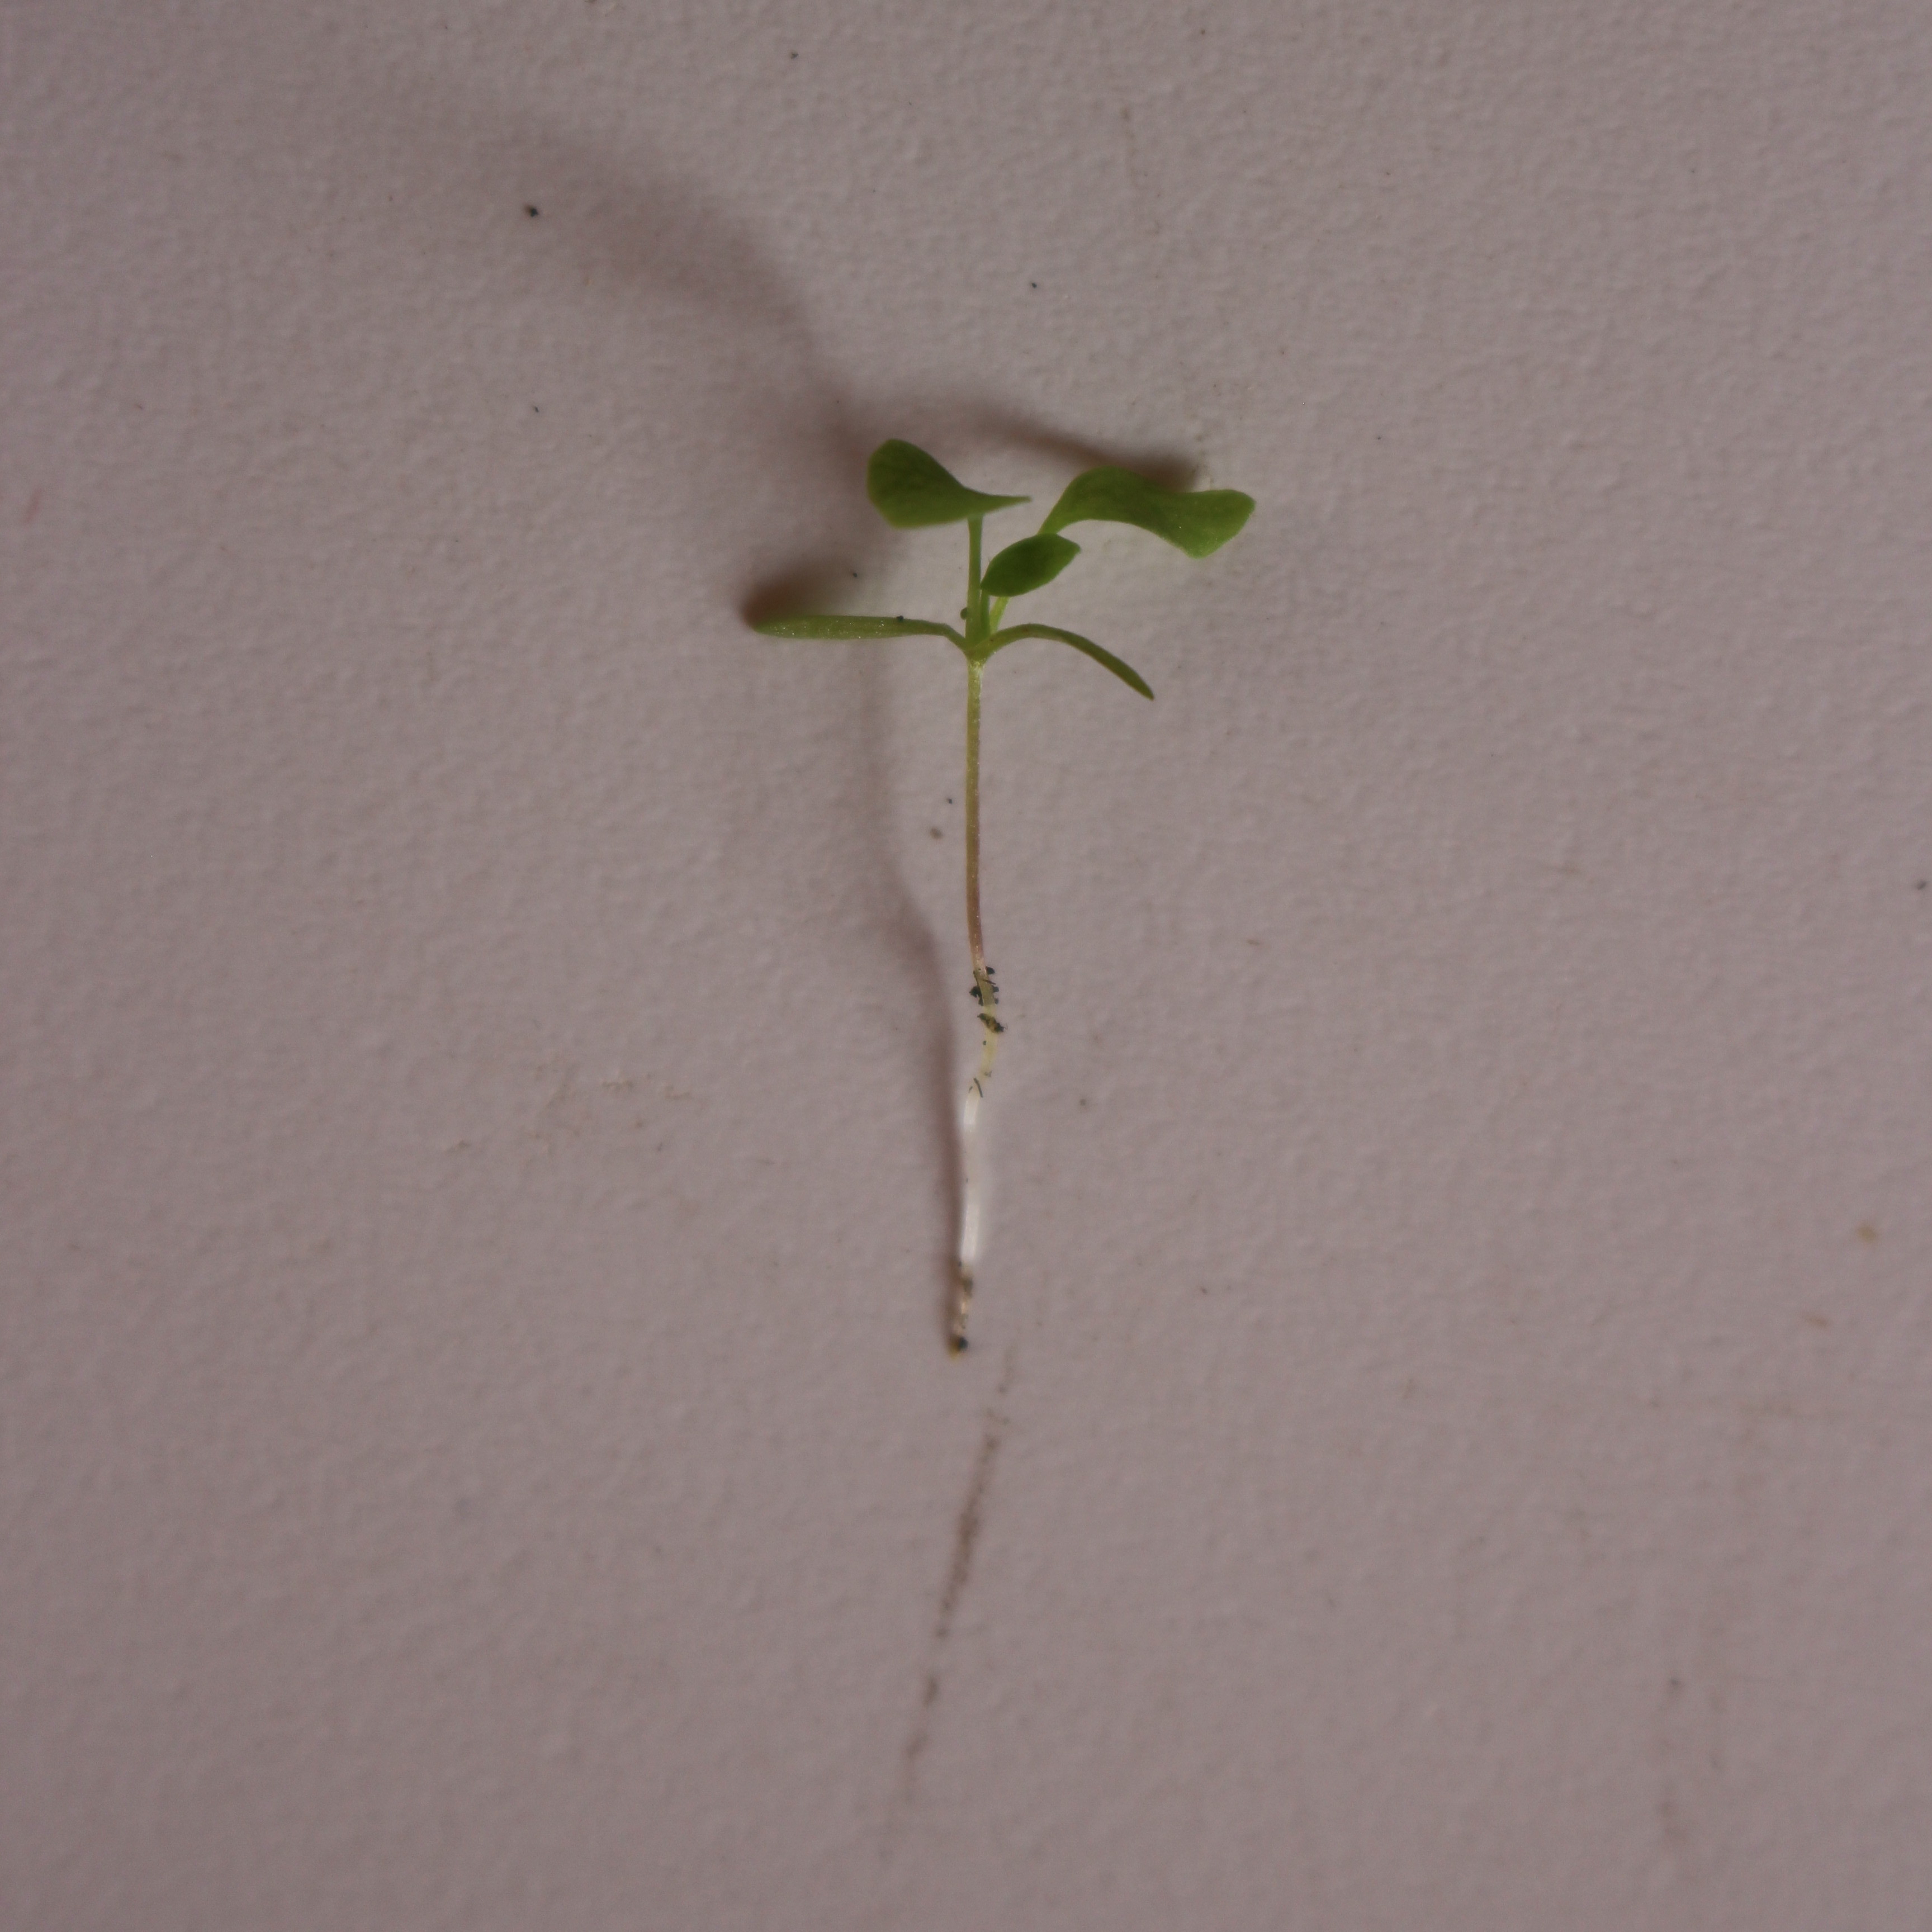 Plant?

Papaver rhoeas
